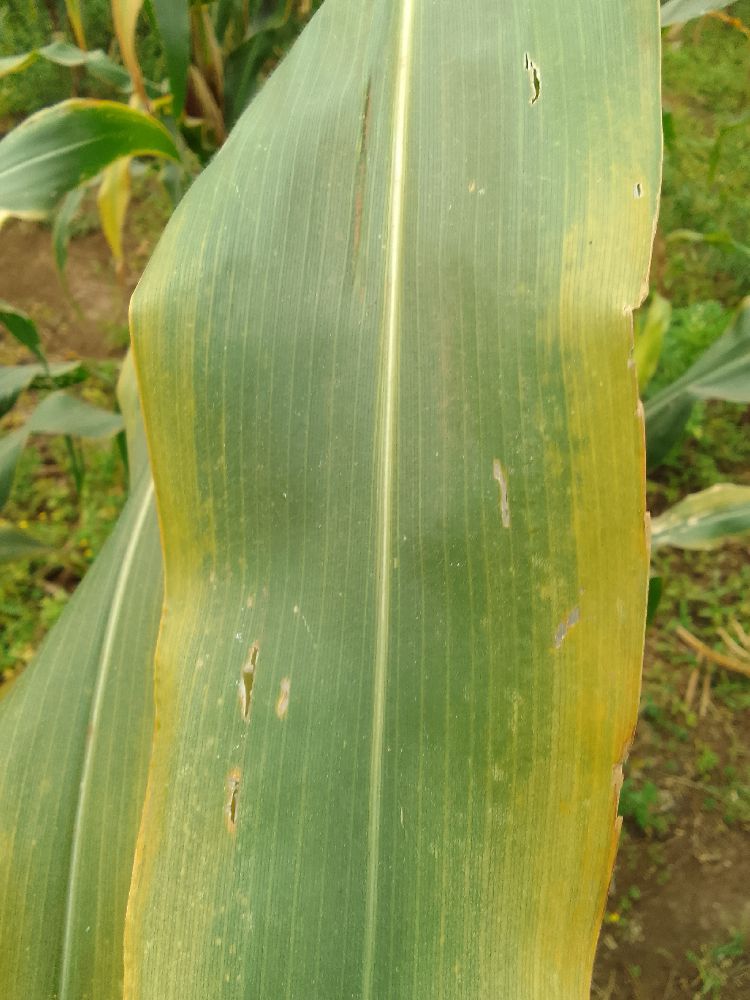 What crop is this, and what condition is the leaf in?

maize, maize lethal necrosis
